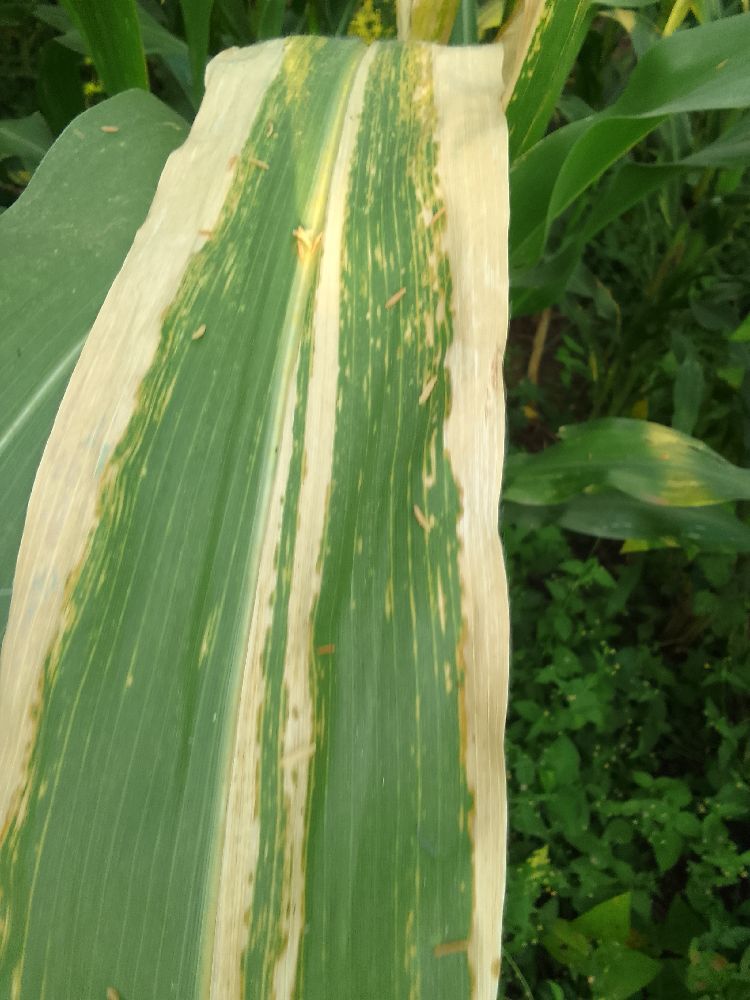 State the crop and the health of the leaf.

maize, maize lethal necrosis
